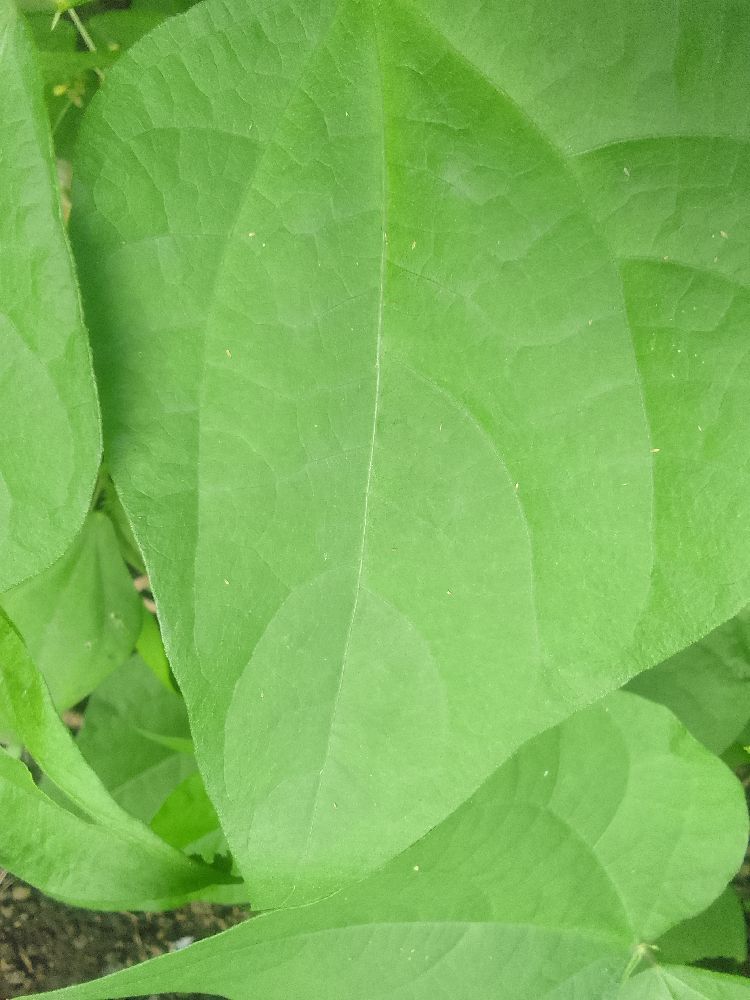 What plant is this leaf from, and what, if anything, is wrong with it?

common bean, healthy
